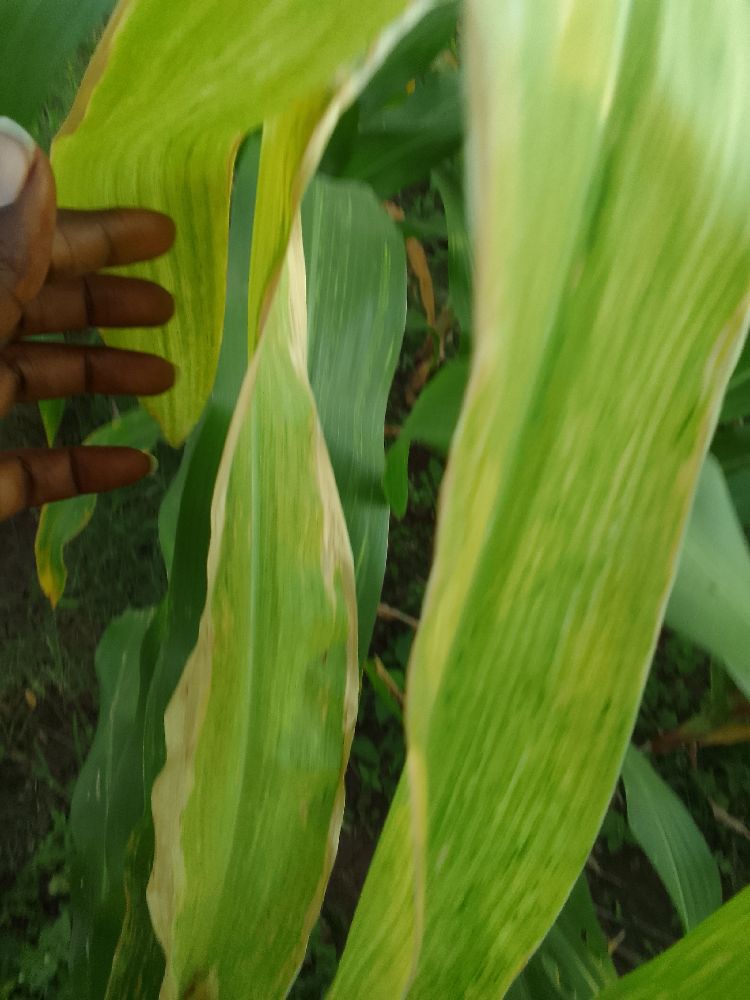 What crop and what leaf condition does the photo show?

maize, maize lethal necrosis
